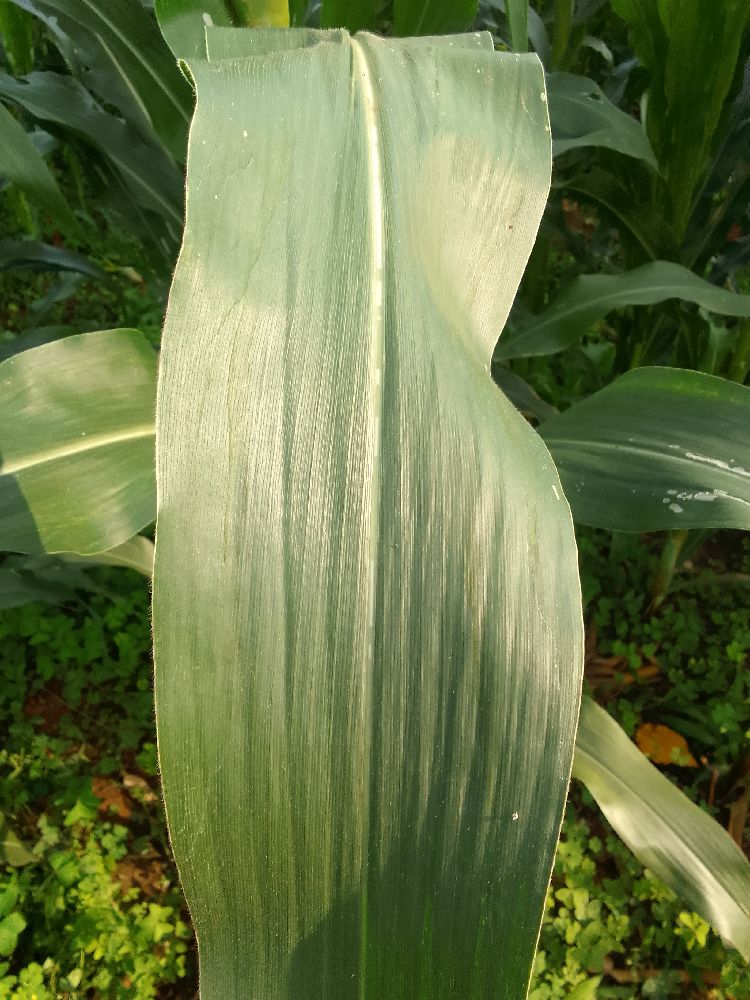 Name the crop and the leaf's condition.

maize, healthy
